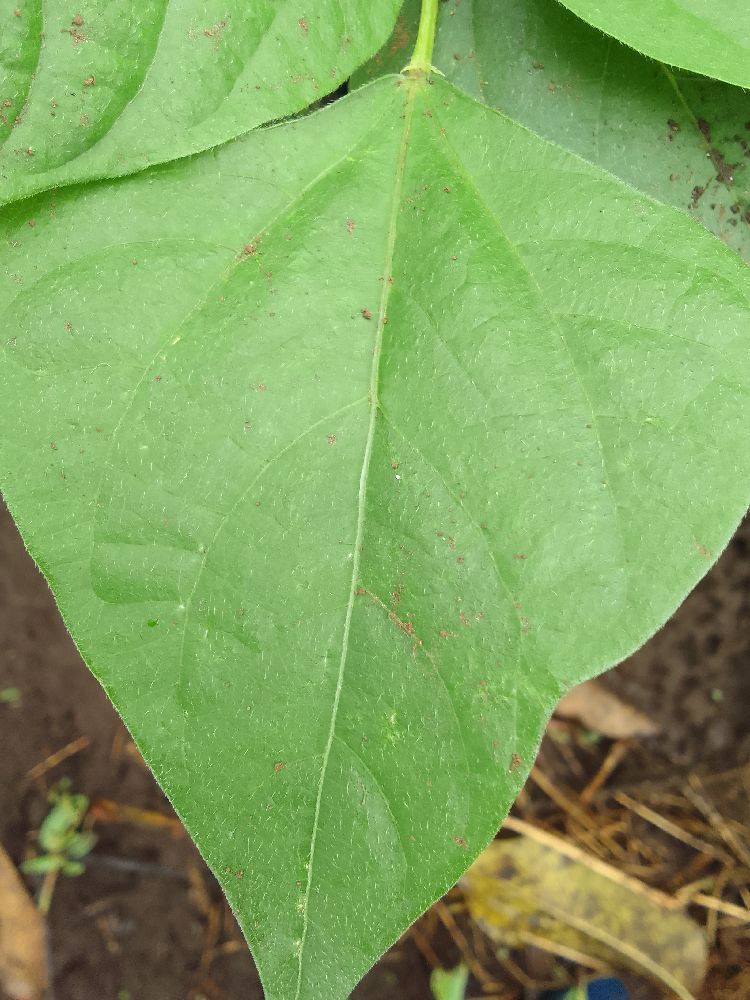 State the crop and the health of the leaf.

common bean, healthy
